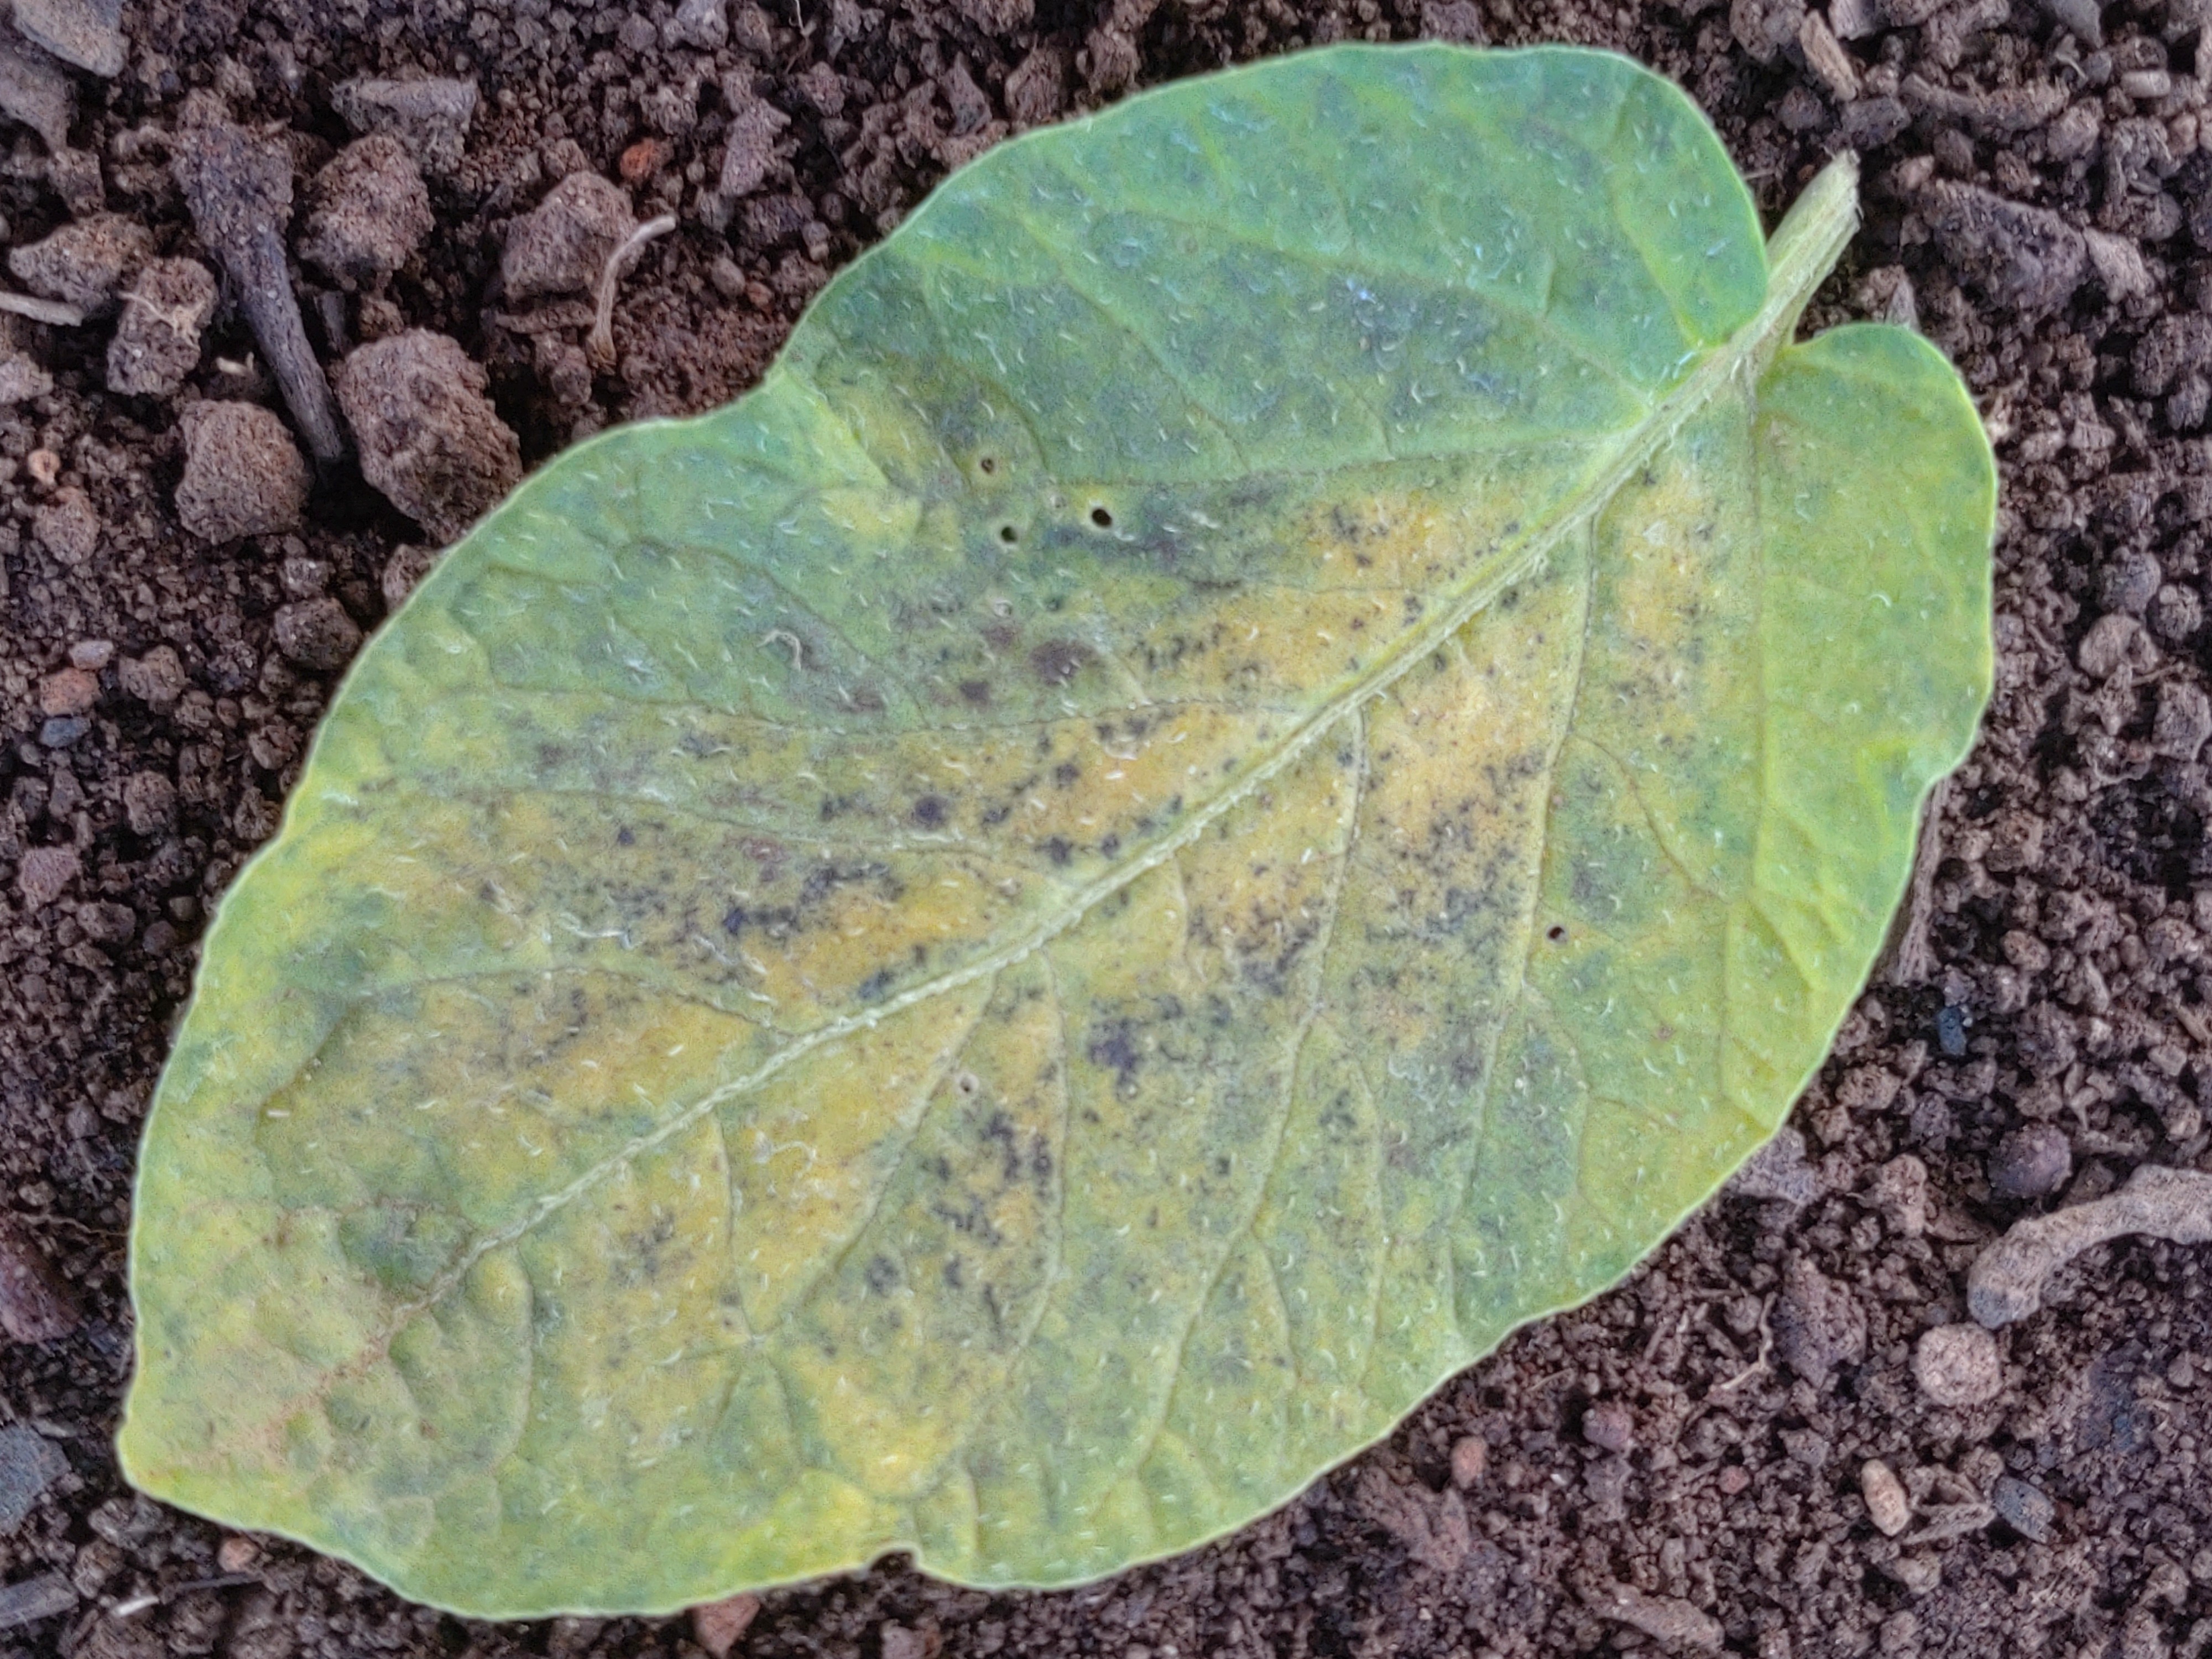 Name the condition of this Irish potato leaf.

late blight
